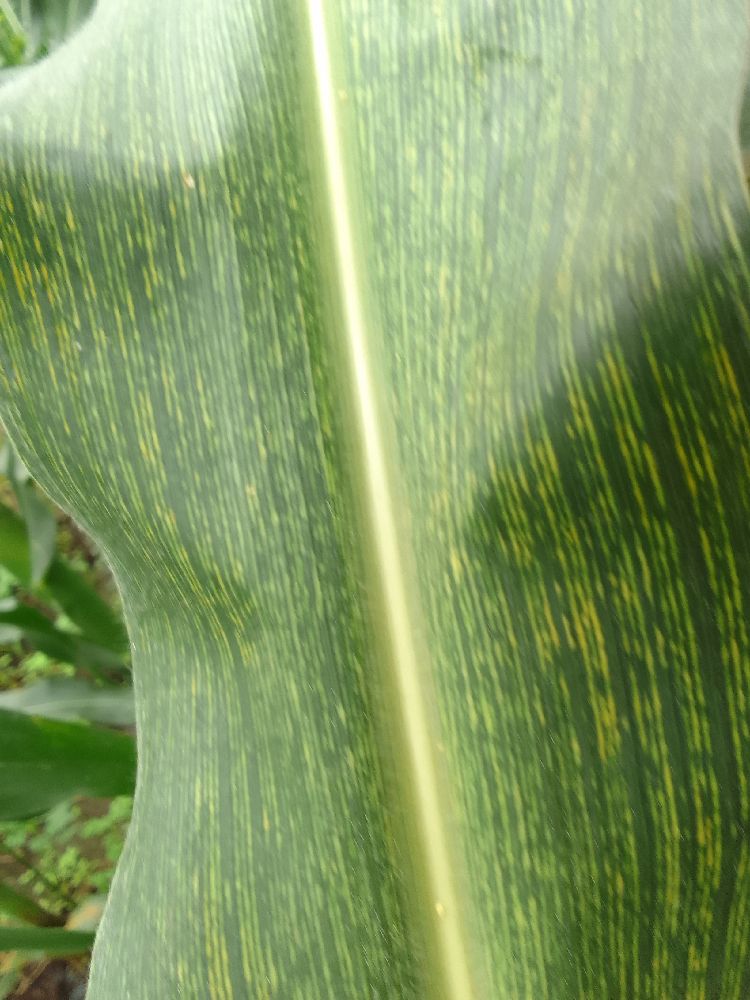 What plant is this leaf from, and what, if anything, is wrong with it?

maize, maize streak virus
